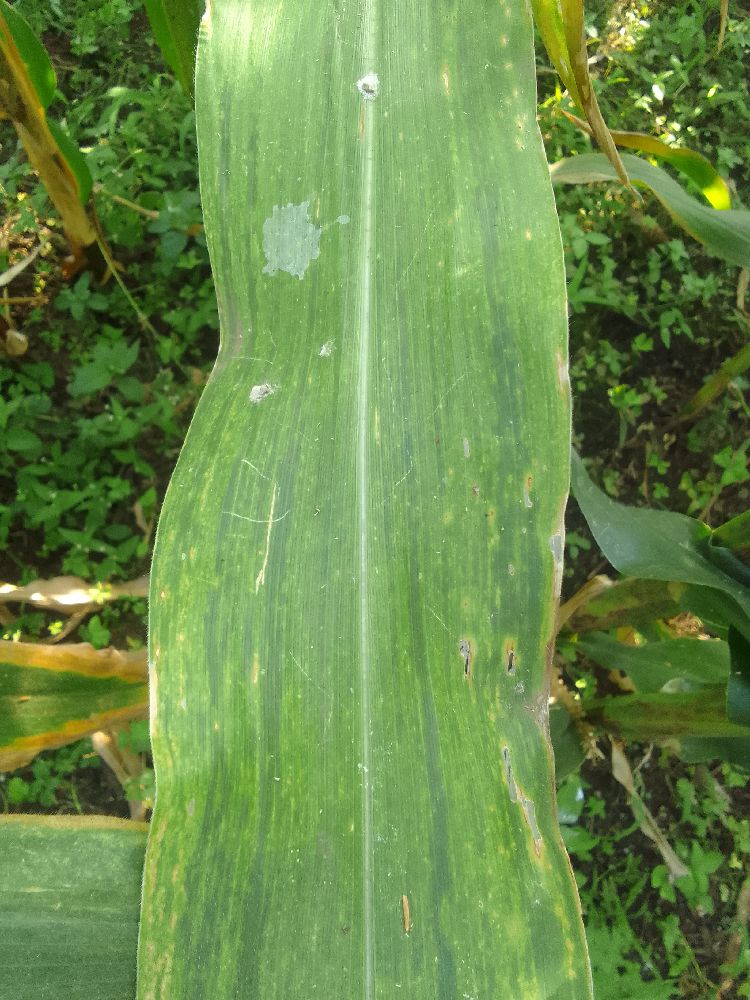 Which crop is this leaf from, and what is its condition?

maize, maize lethal necrosis
